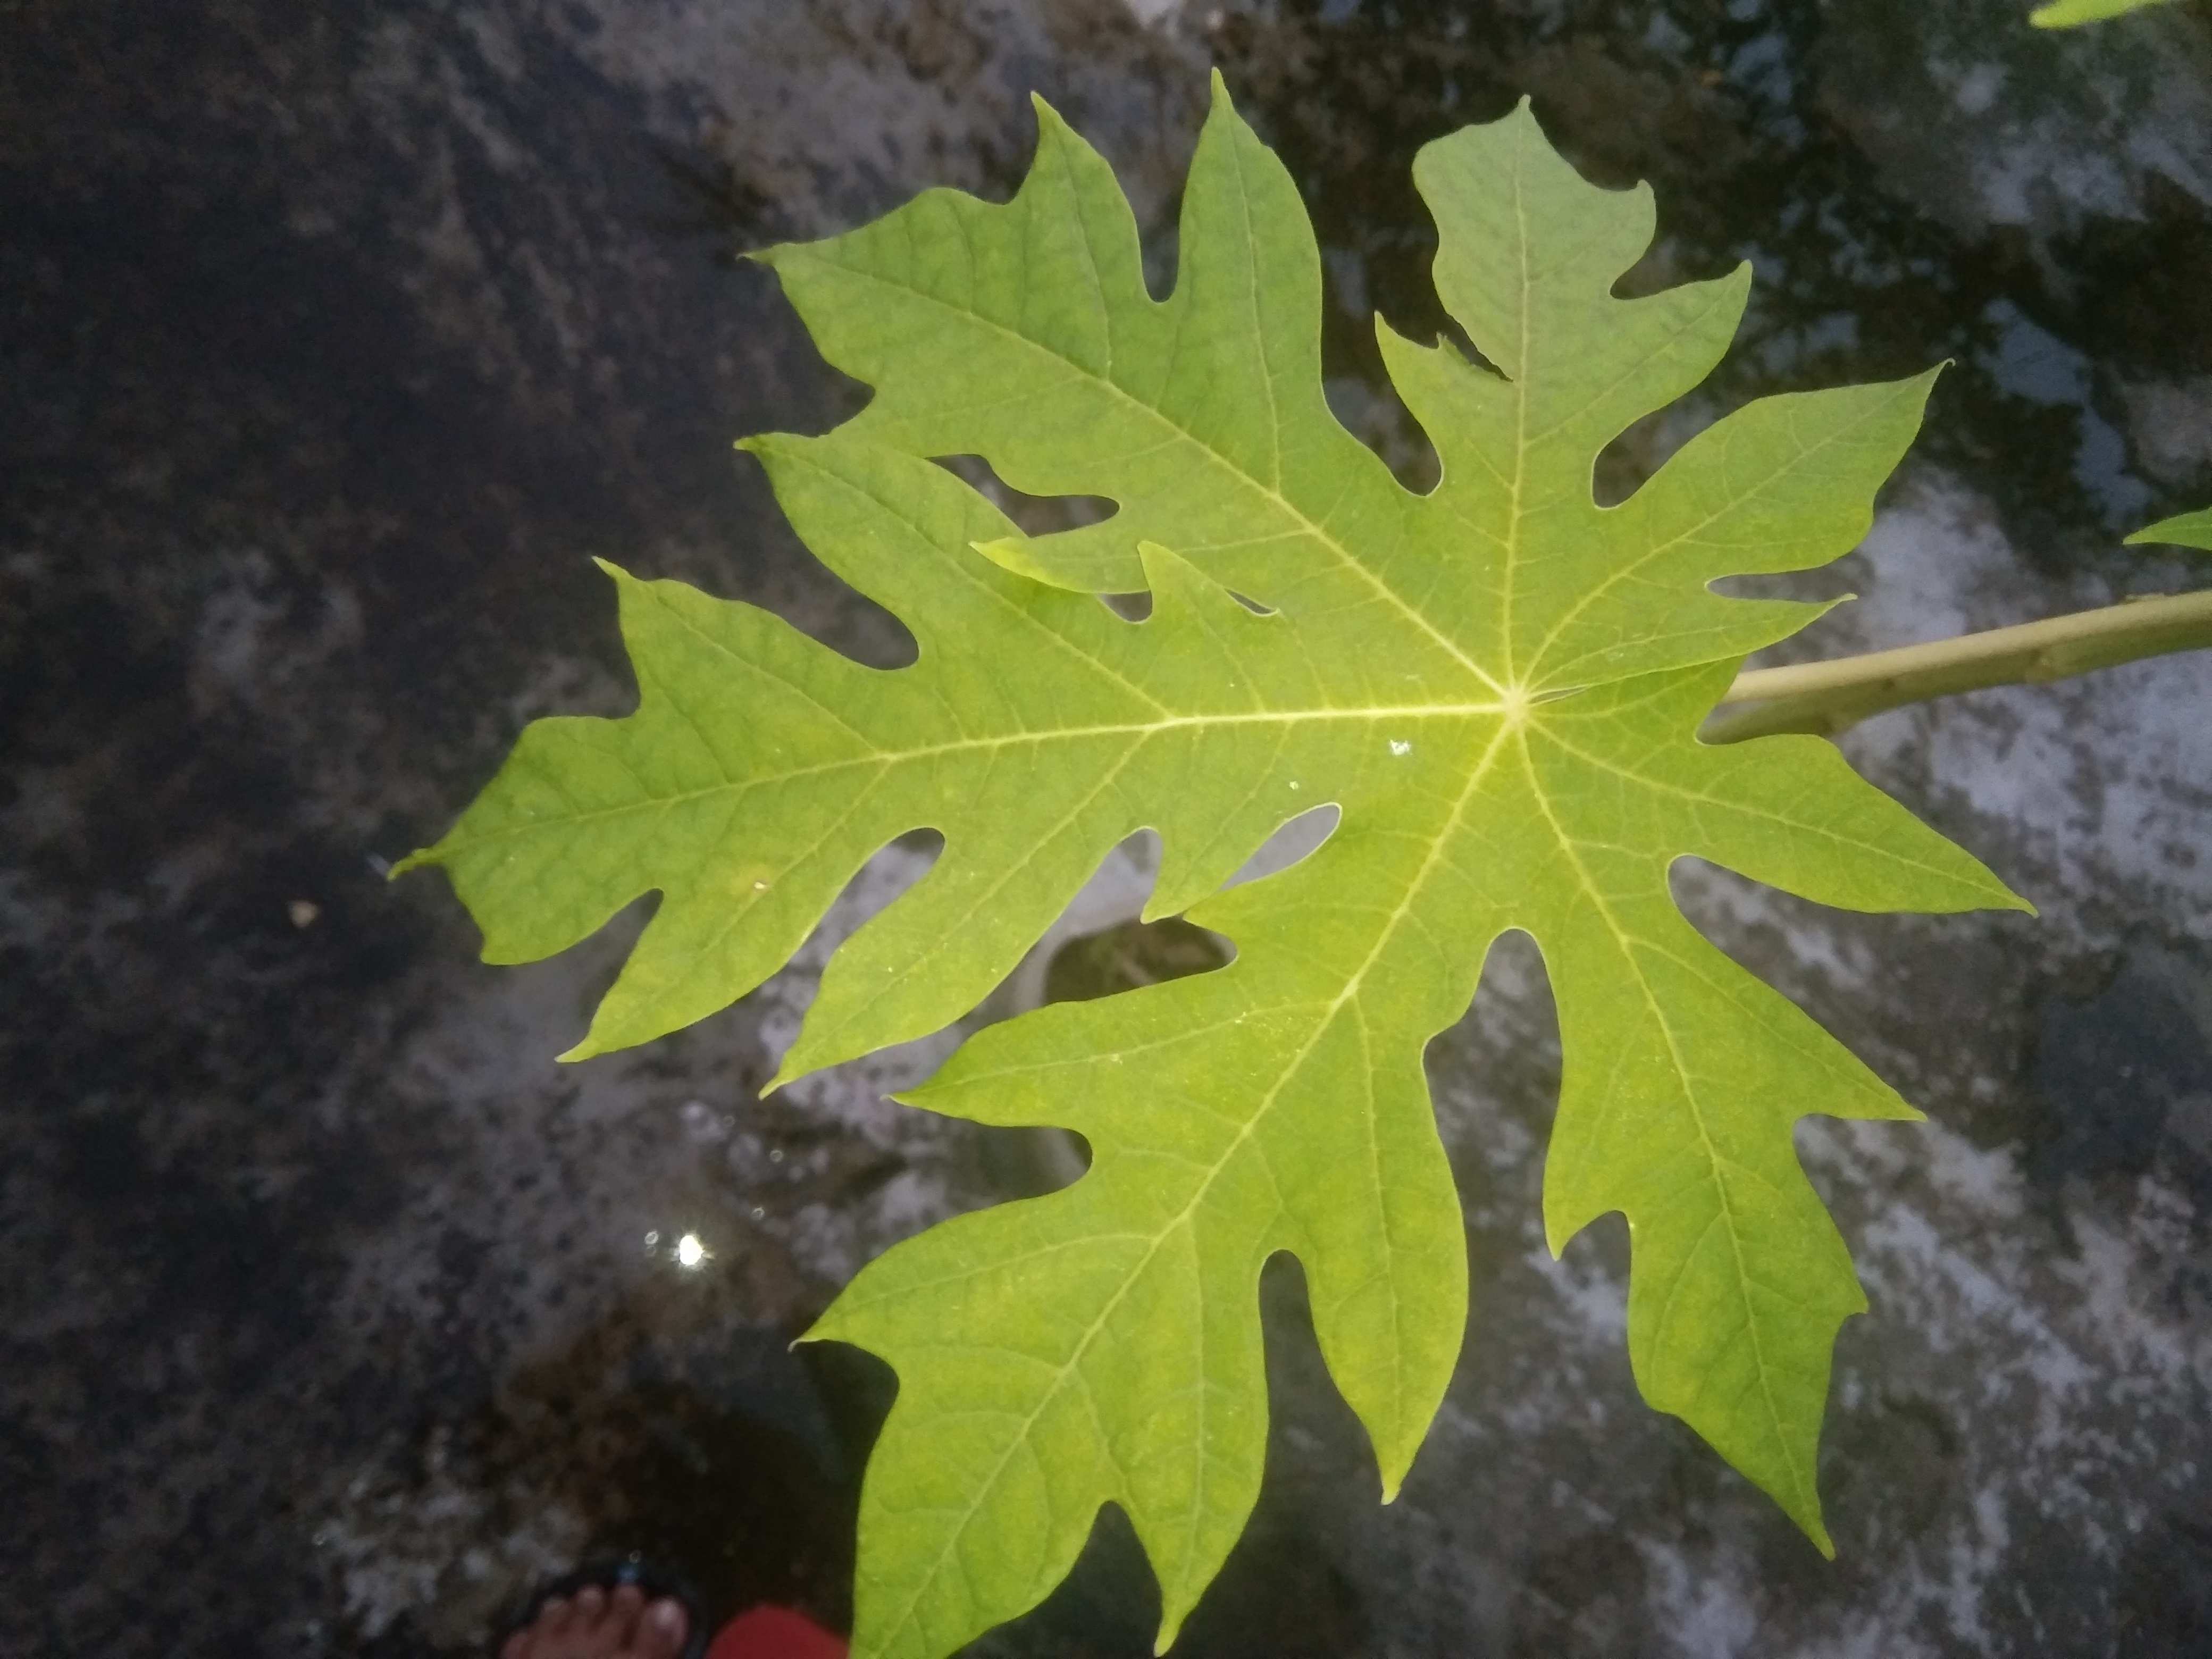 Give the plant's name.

papaya
